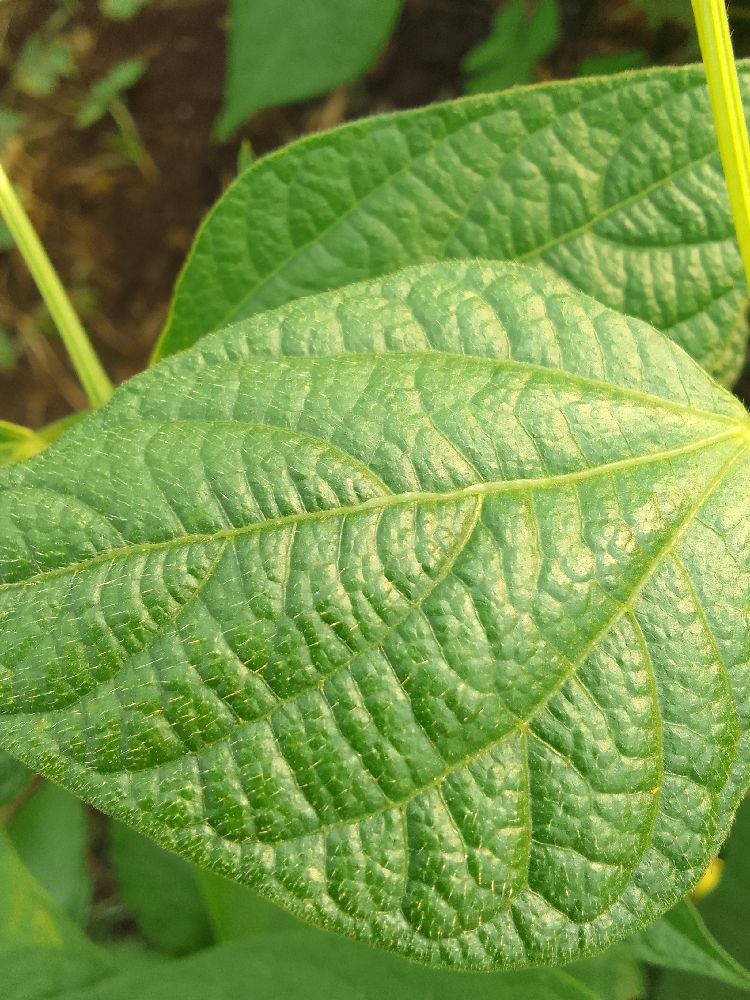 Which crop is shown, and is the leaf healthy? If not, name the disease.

common bean, healthy
